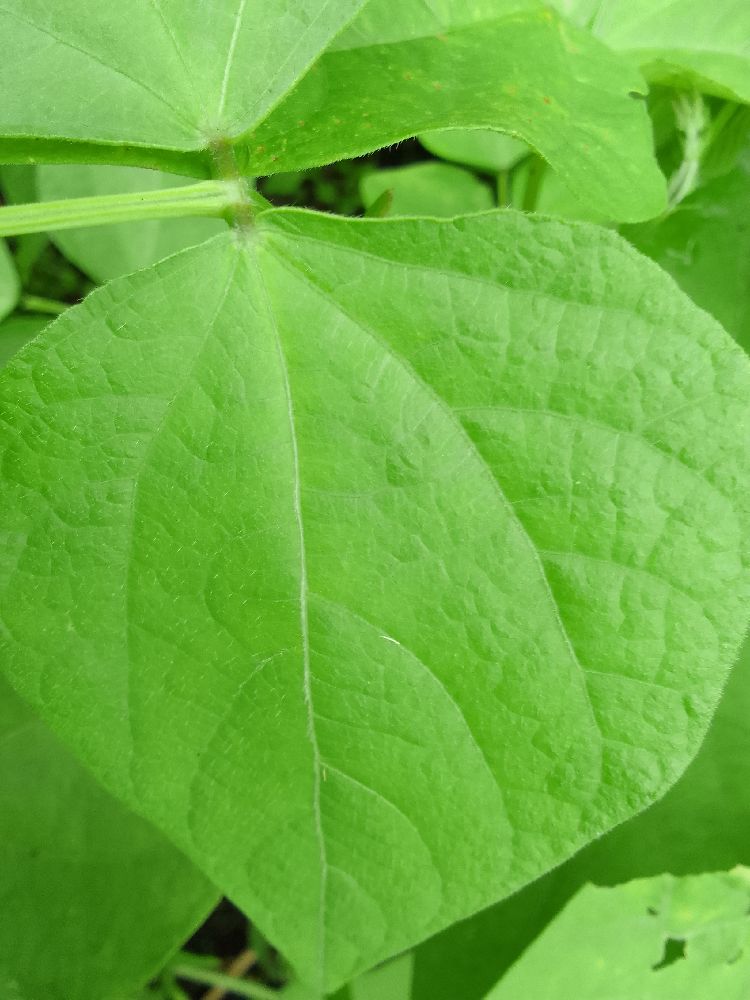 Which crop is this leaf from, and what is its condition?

common bean, healthy
